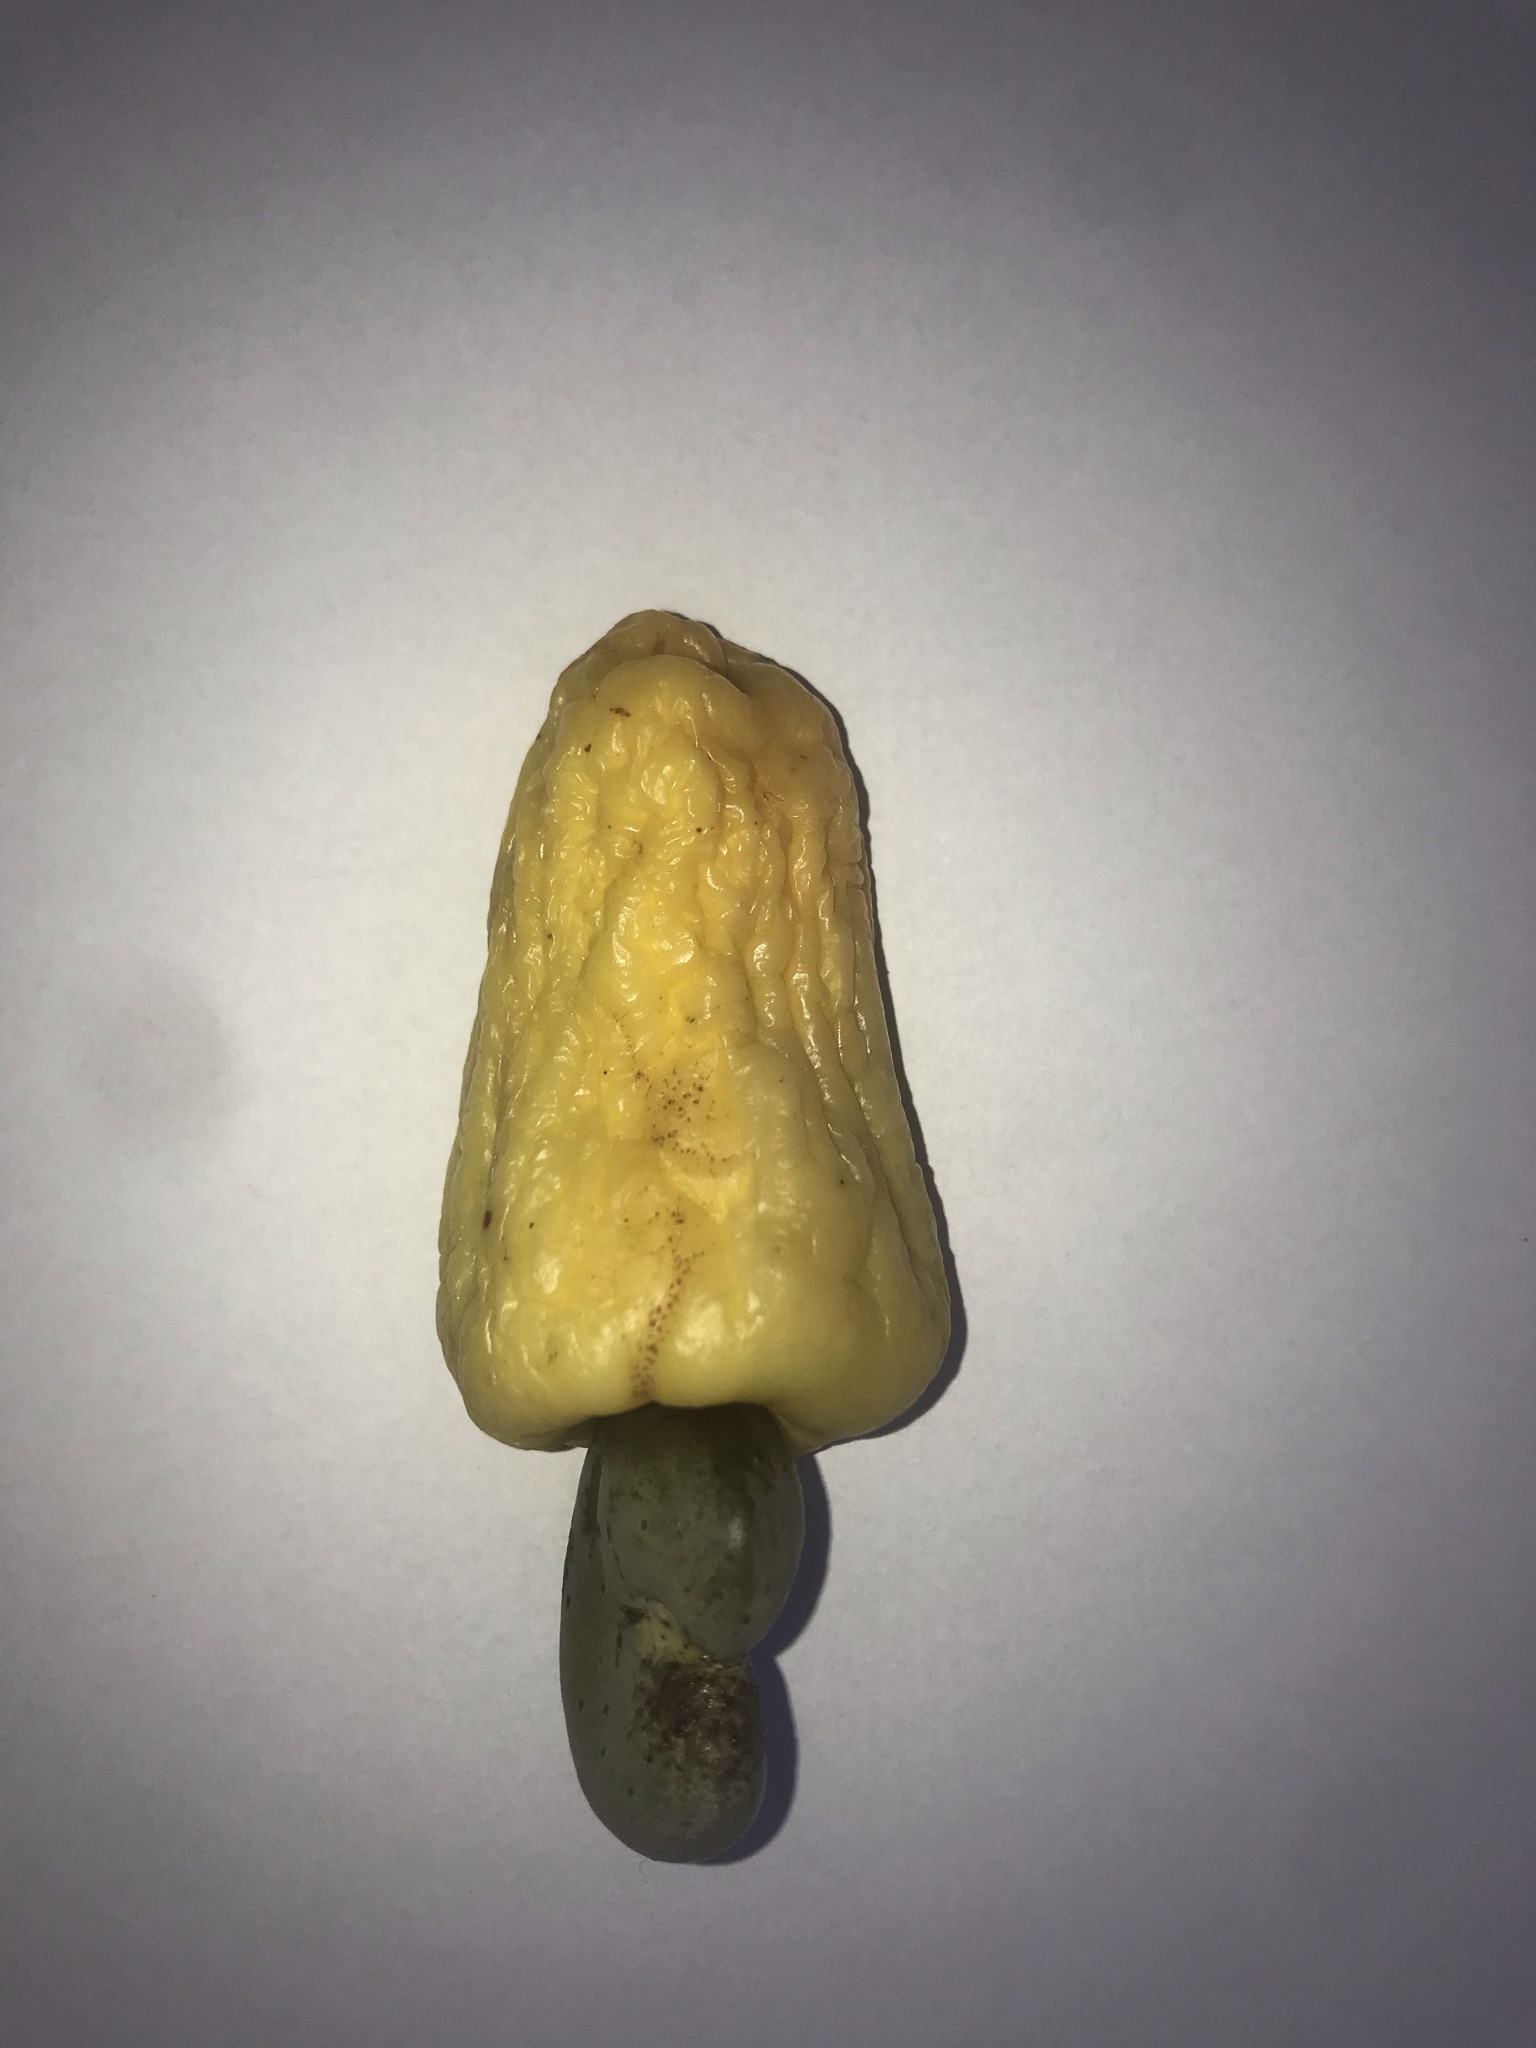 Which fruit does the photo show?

caju amarelo
